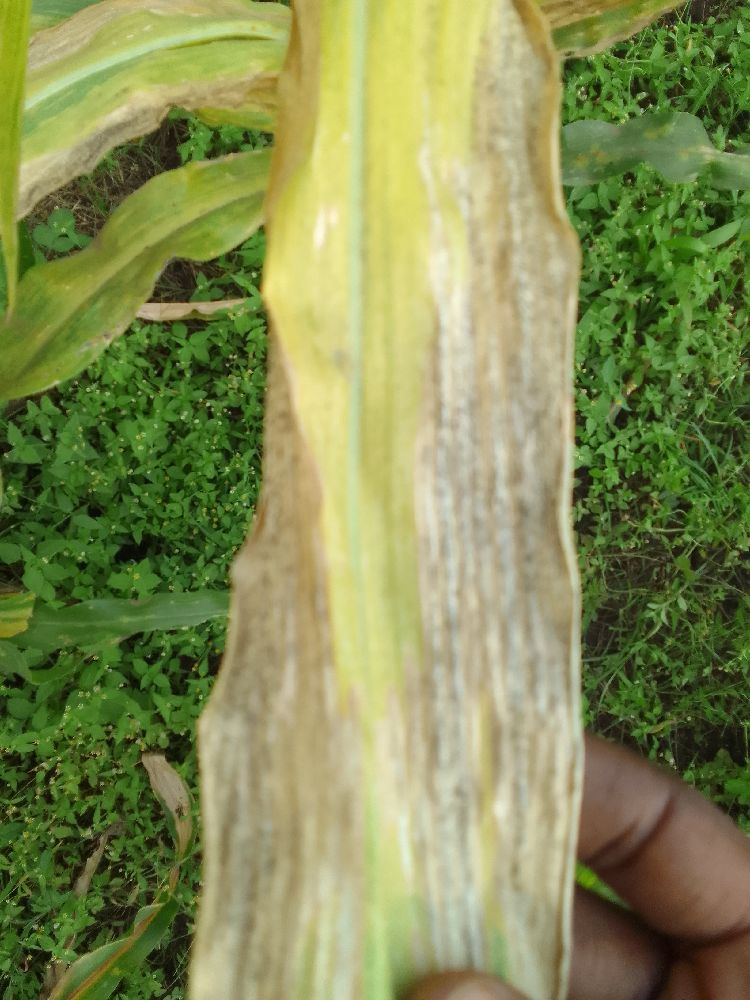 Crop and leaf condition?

maize, maize lethal necrosis
